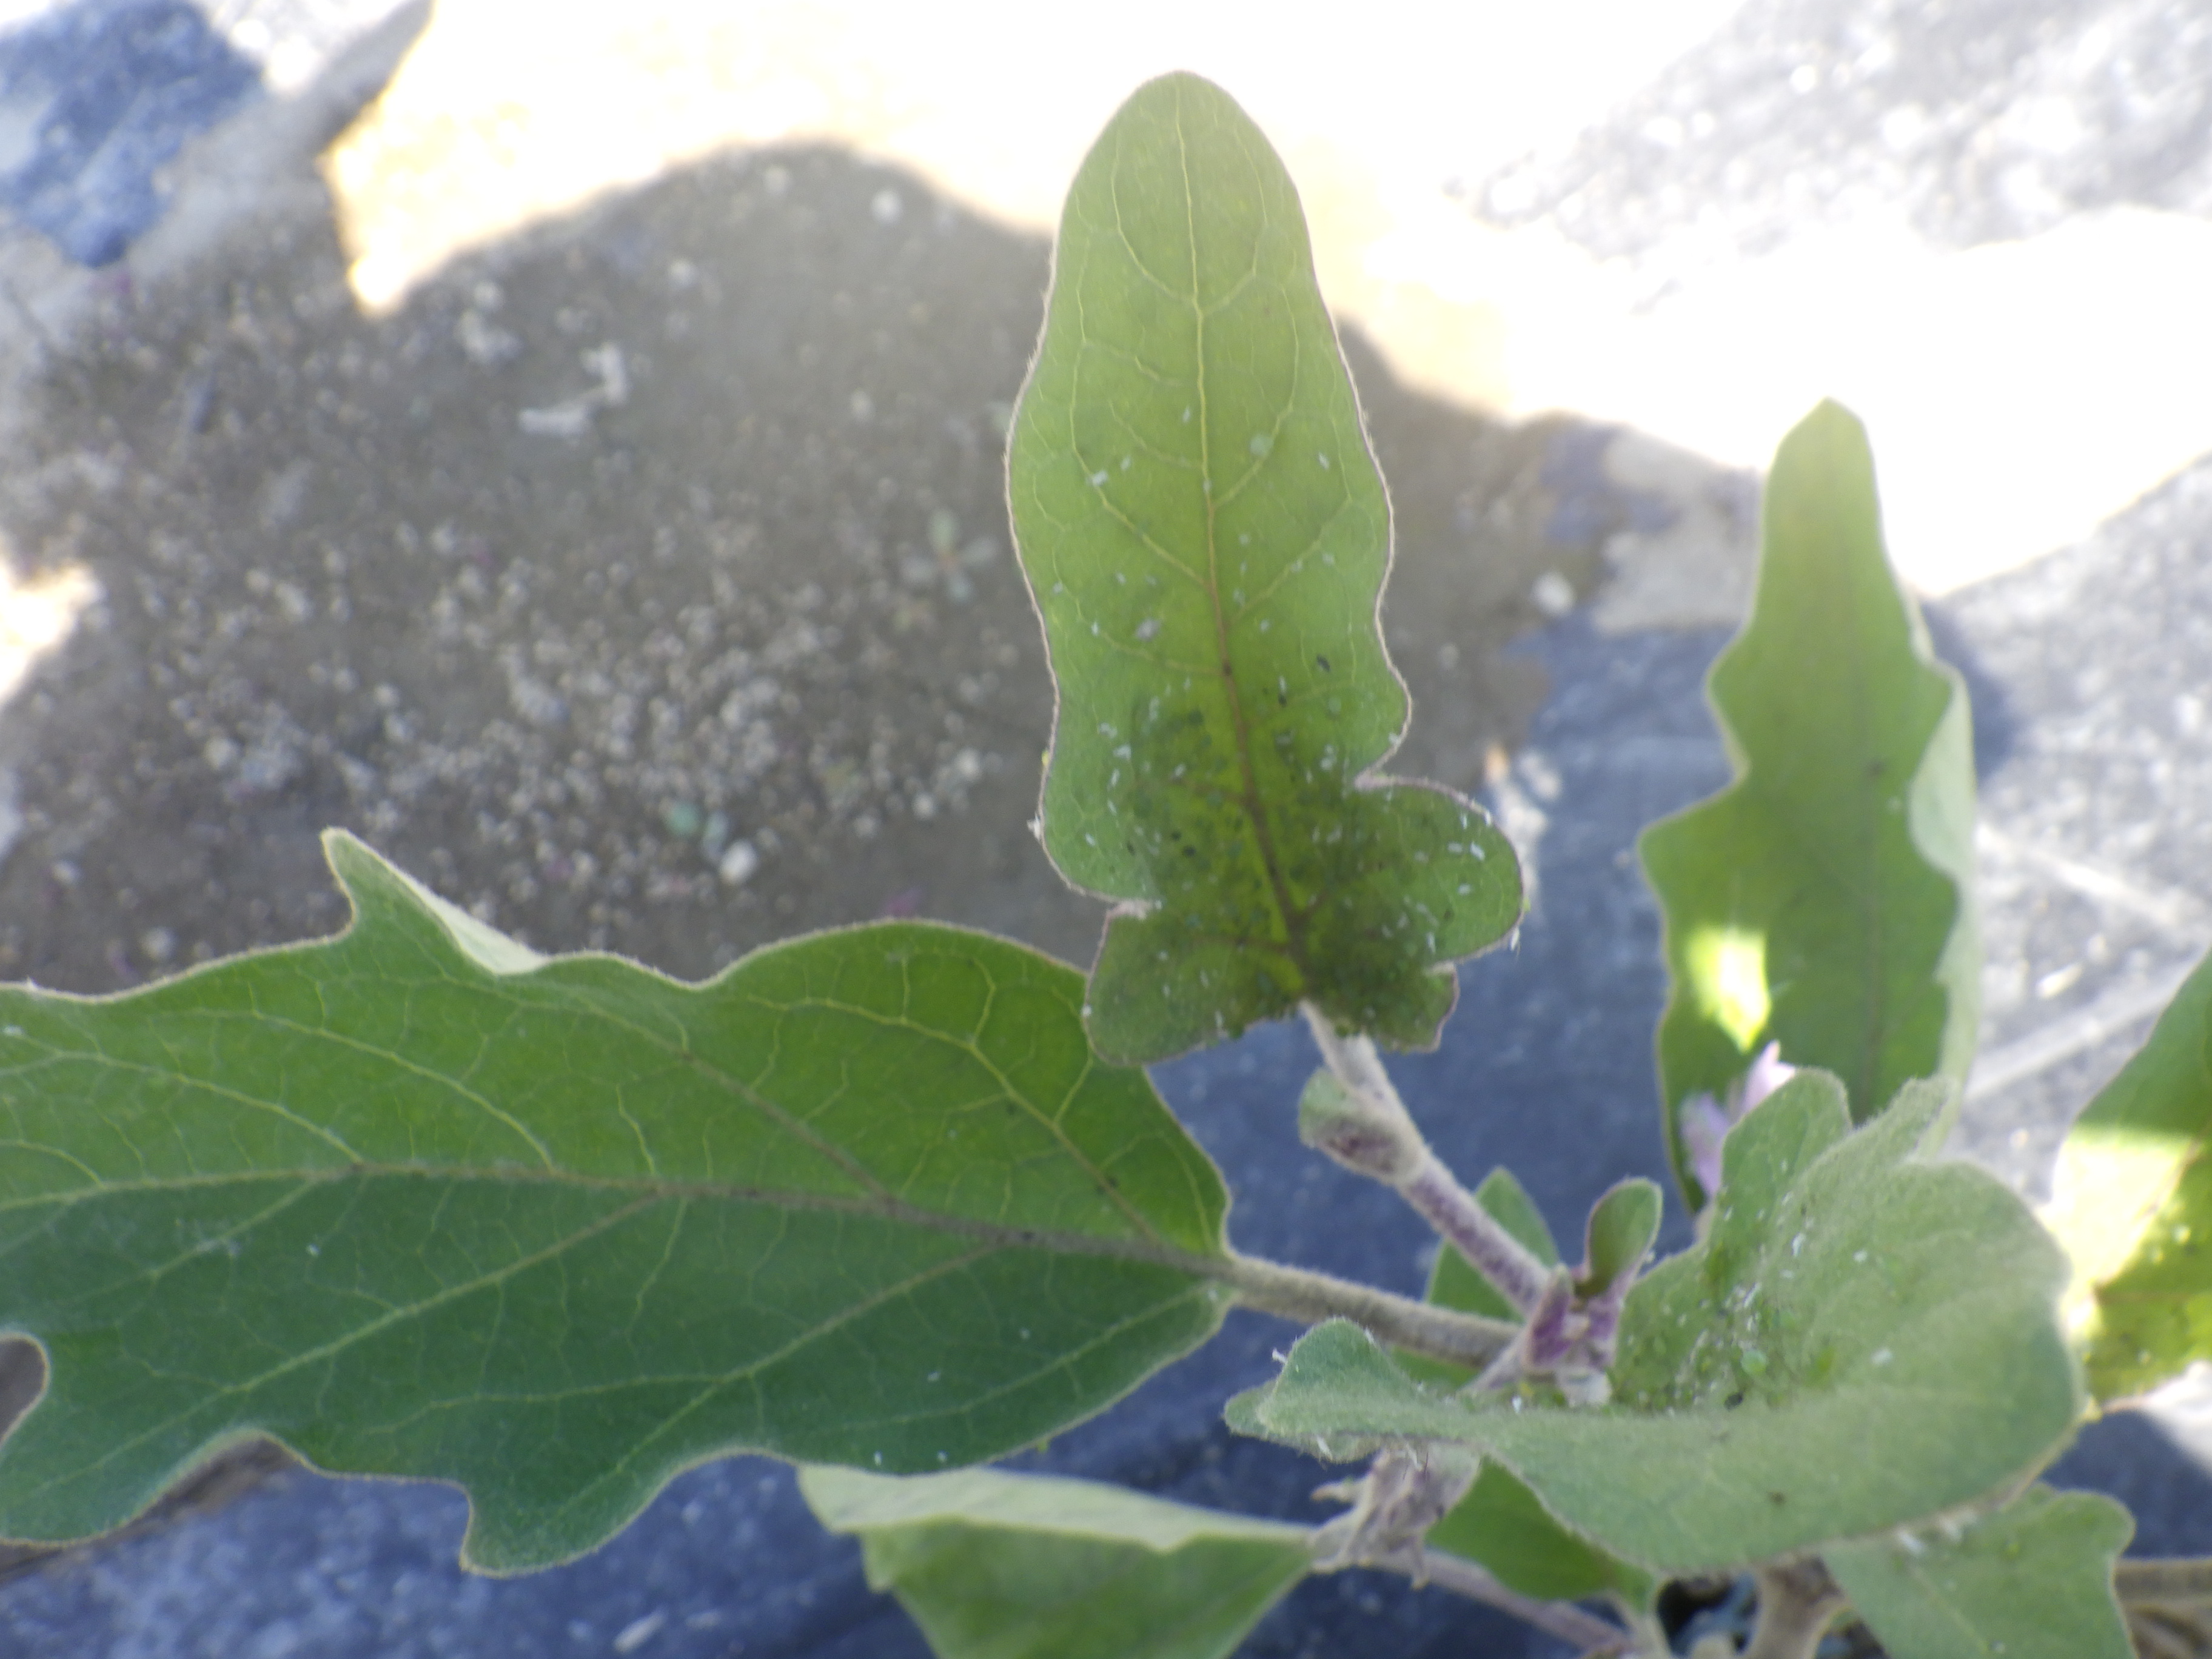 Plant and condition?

aubergine, aphids
